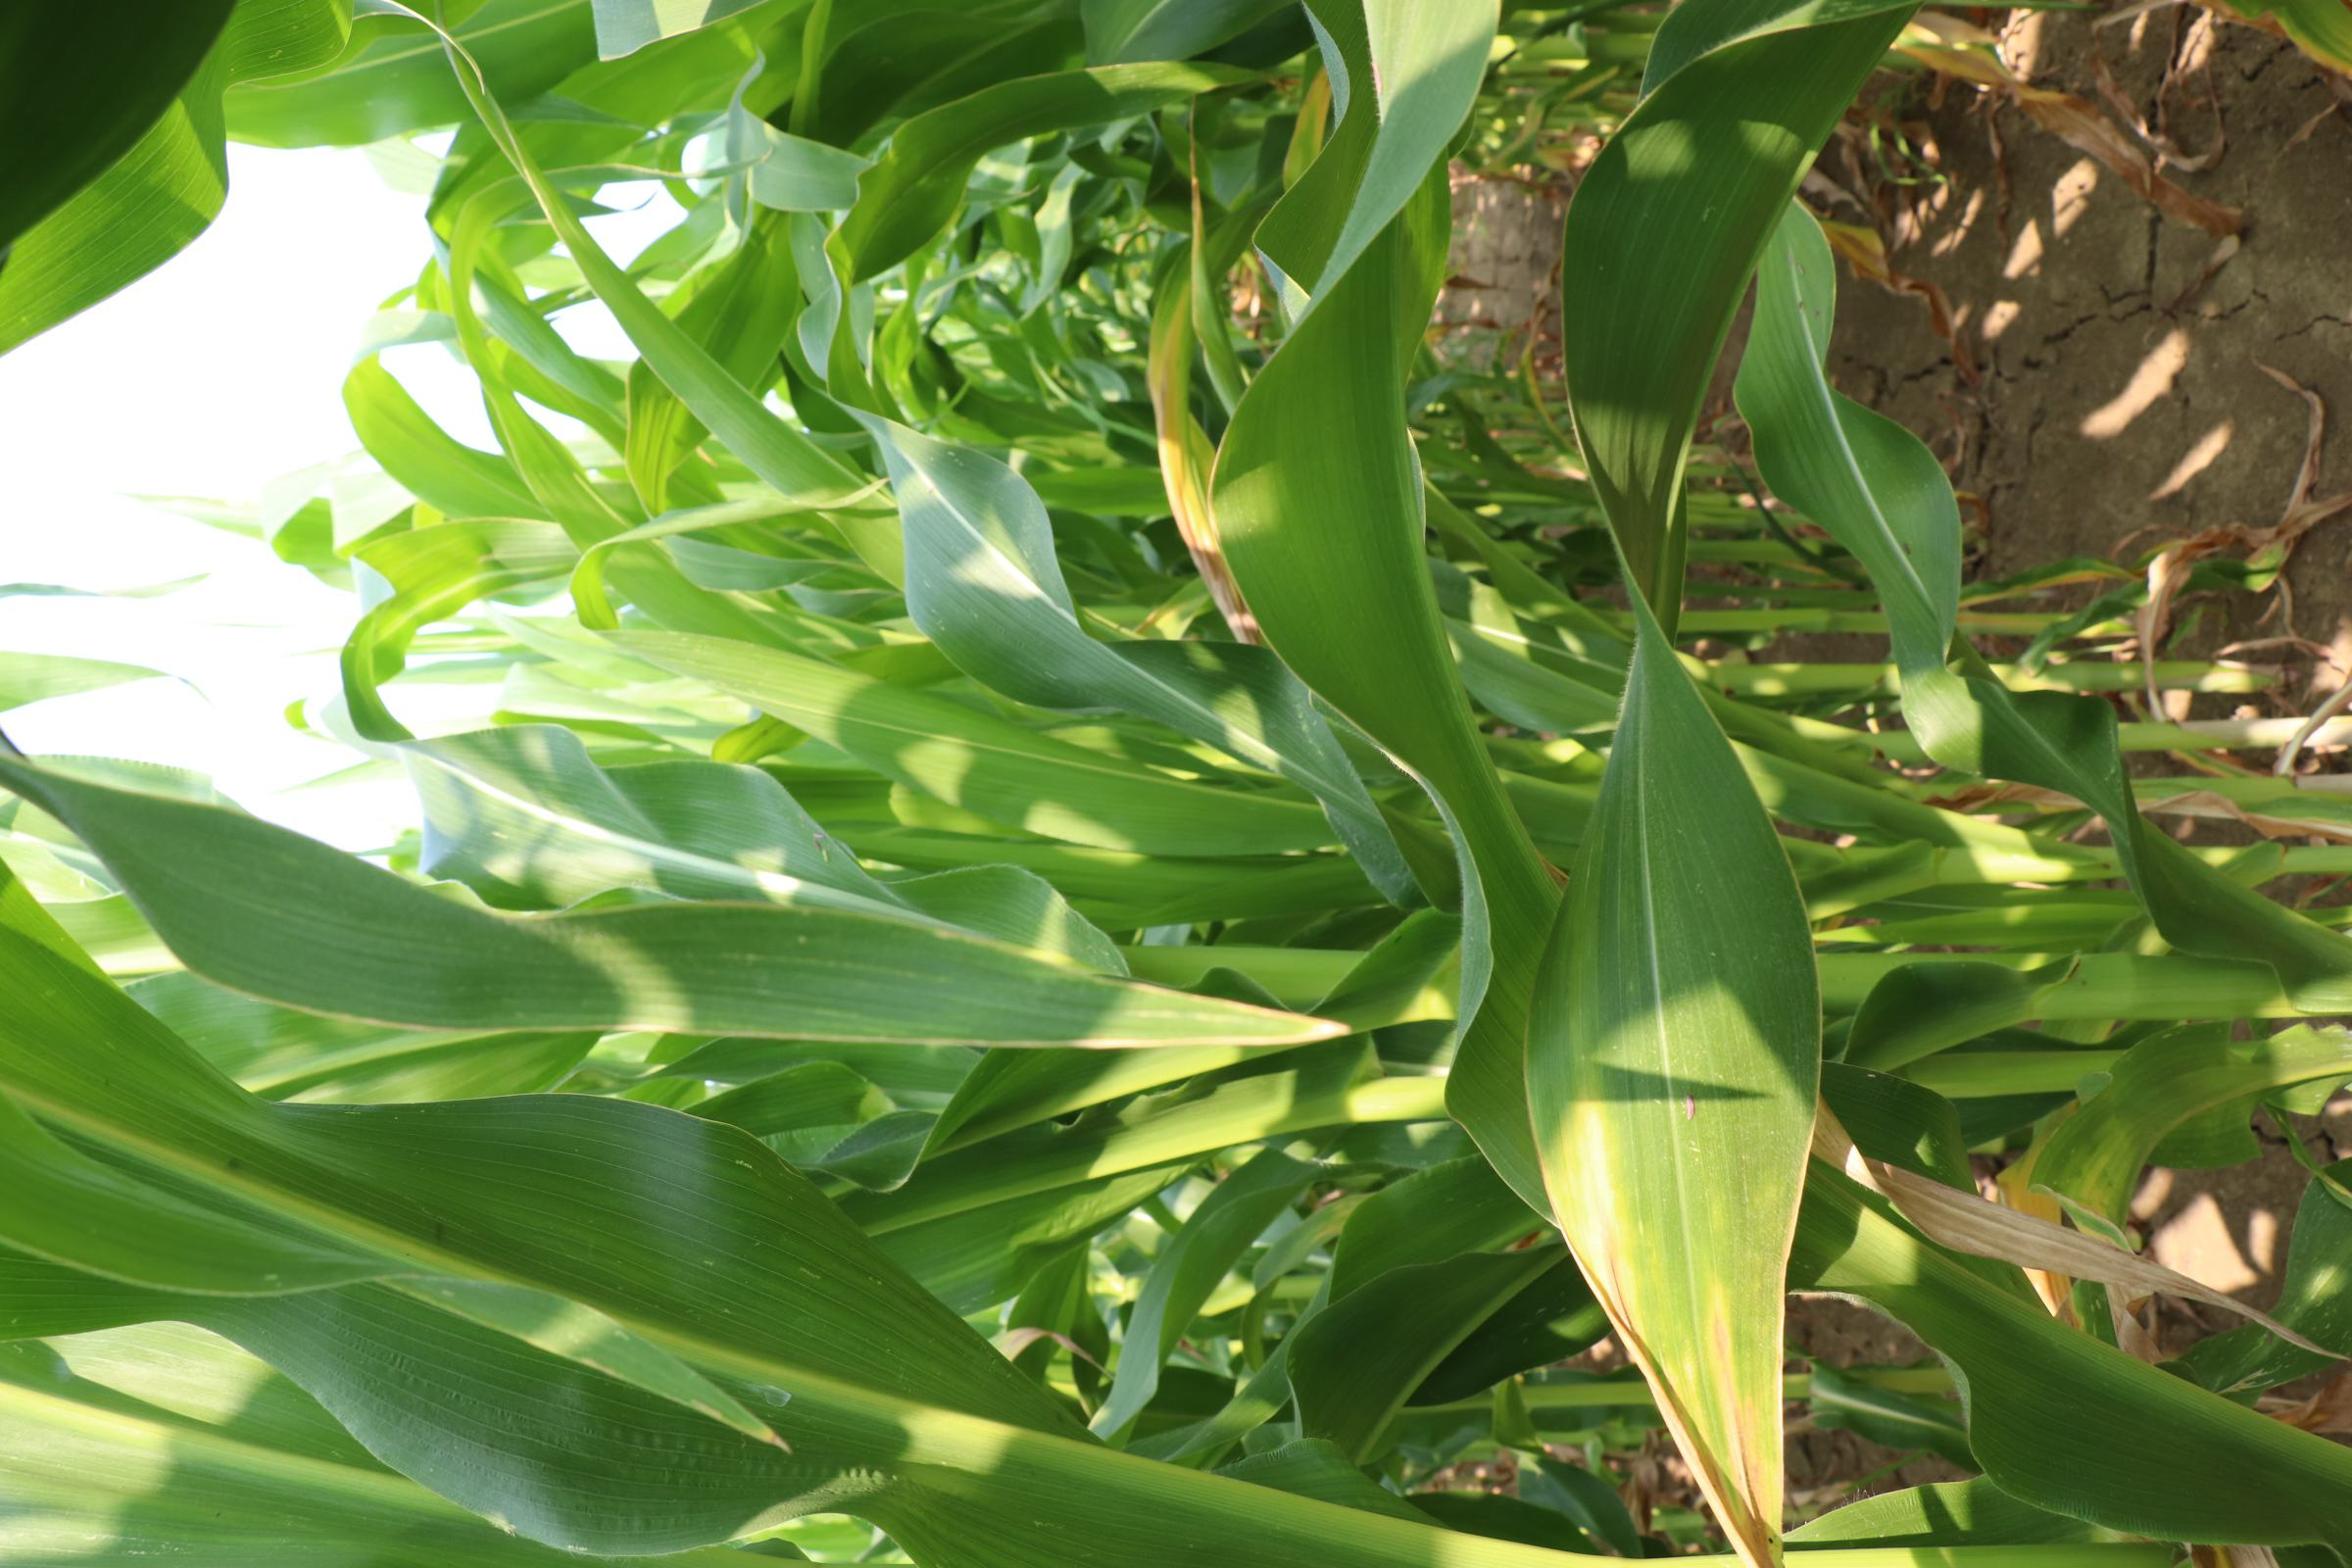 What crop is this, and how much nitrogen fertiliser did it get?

maize, reduced nitrogen fertilisation
